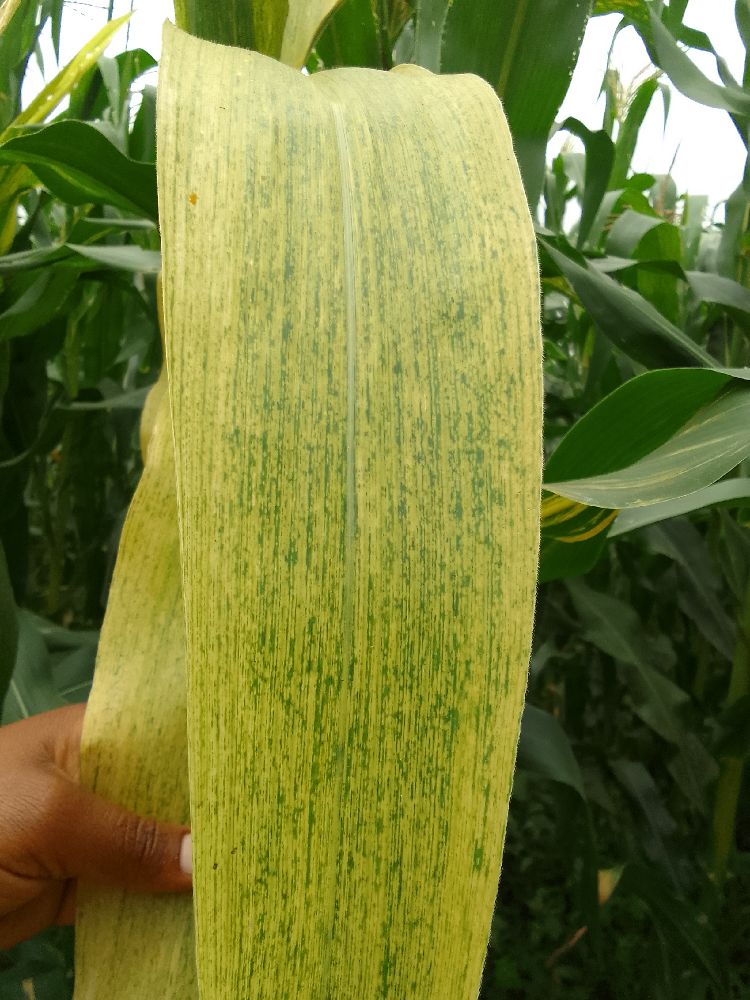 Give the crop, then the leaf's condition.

maize, healthy
